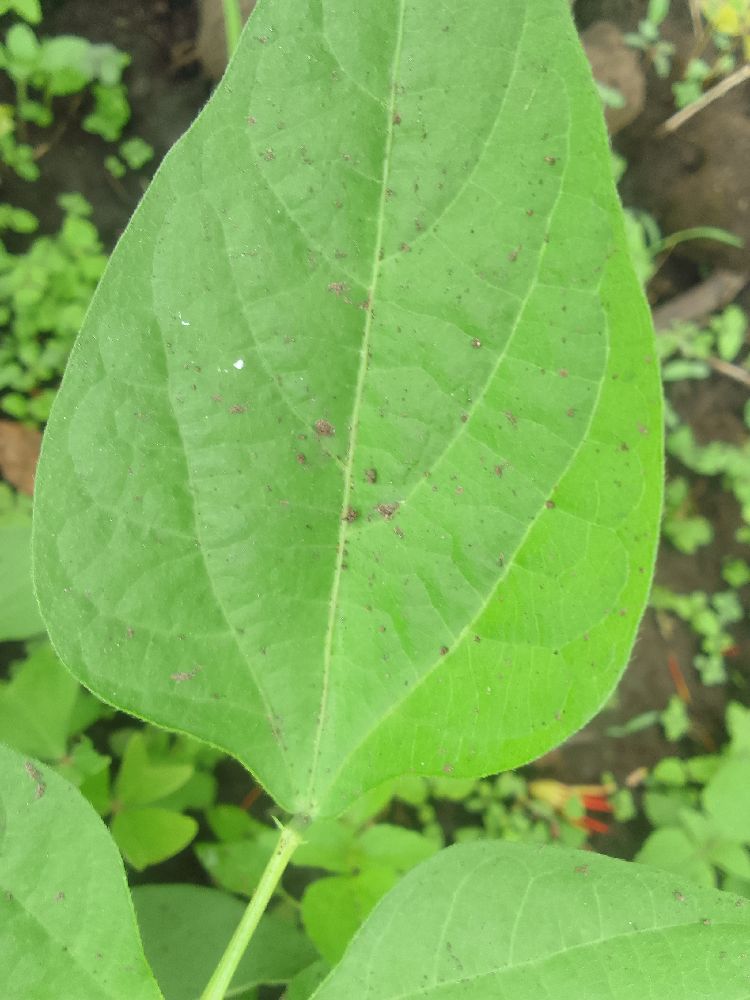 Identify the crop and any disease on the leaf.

common bean, healthy
